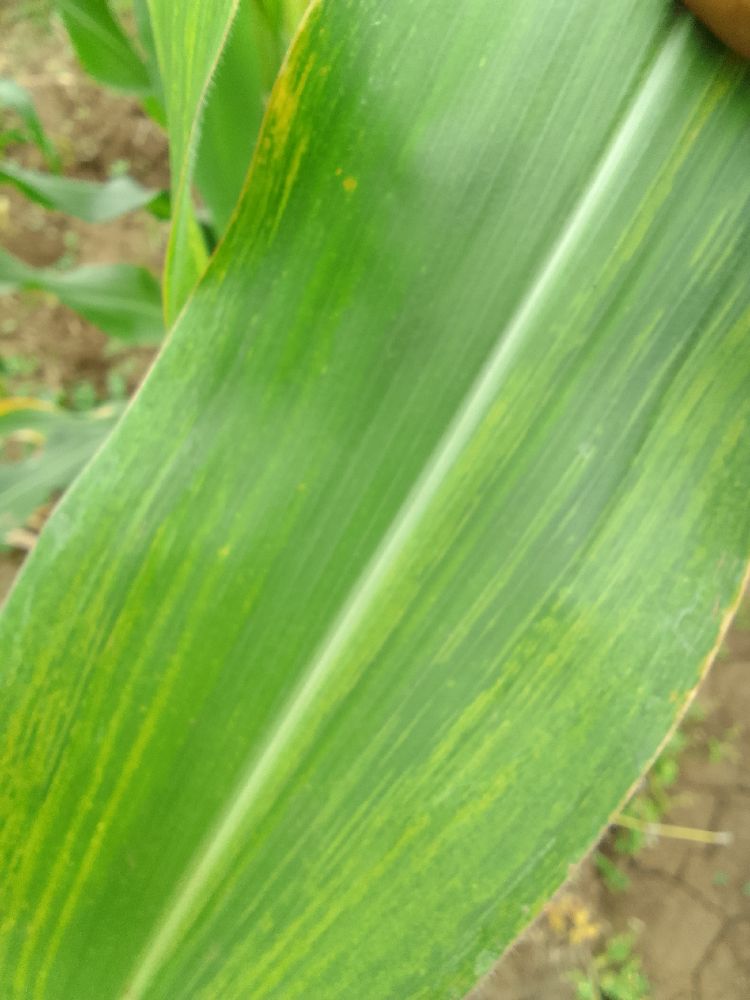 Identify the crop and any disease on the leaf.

maize, maize lethal necrosis
